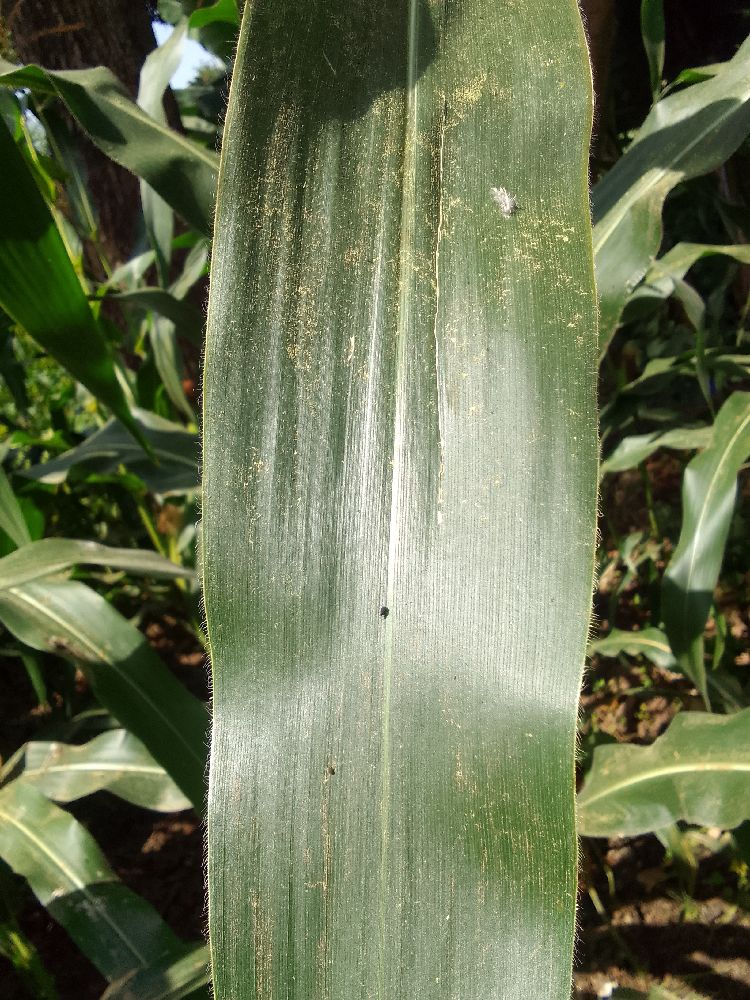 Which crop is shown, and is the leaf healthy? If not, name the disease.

maize, healthy
